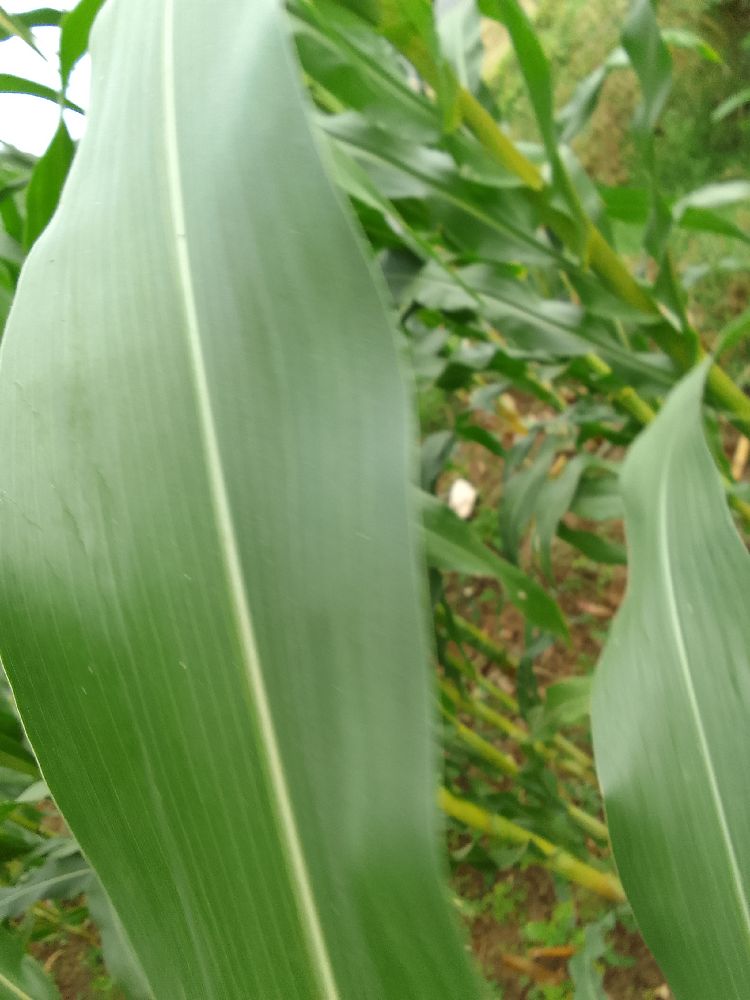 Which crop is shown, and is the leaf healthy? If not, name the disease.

maize, healthy
